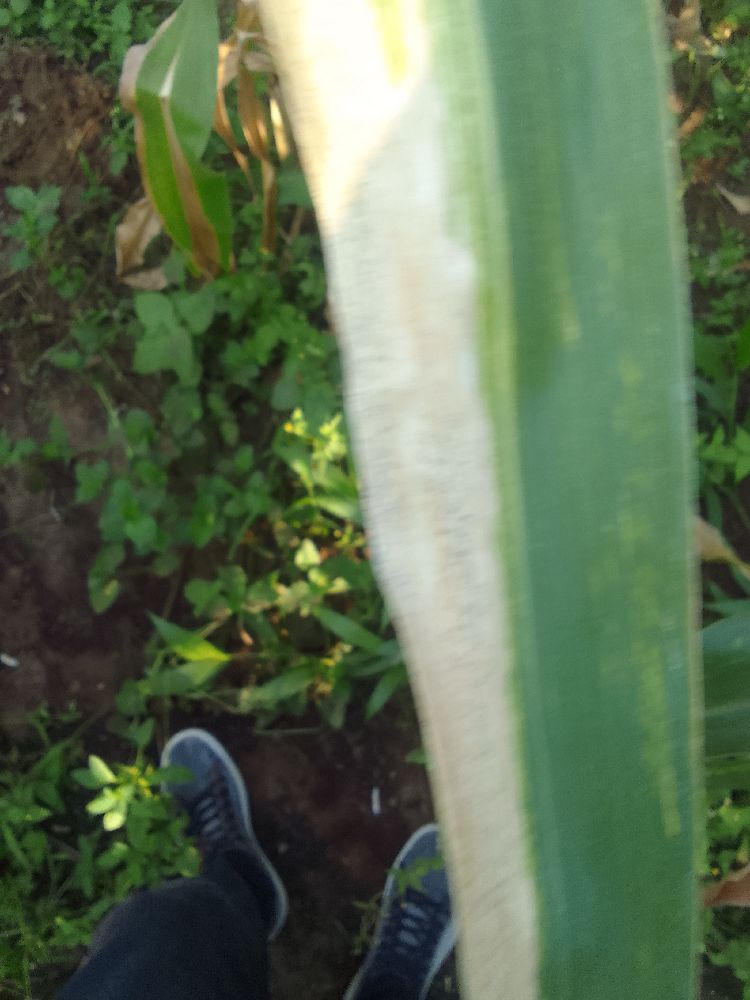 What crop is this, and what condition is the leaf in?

maize, maize lethal necrosis
